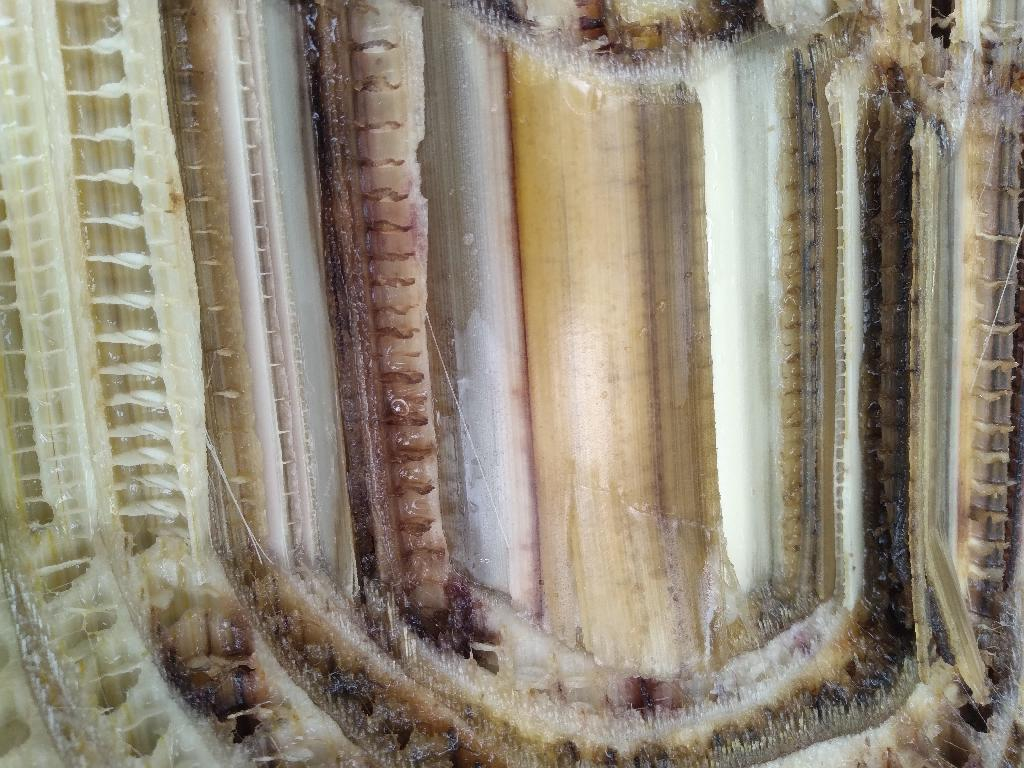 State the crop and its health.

banana, fusarium wilt race 1
